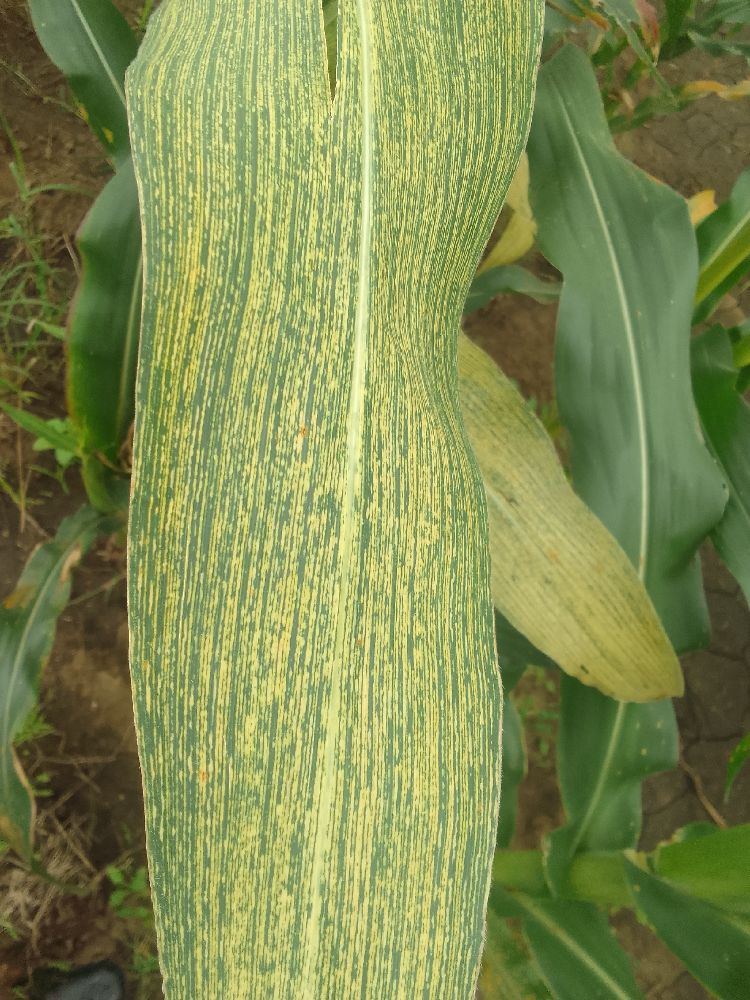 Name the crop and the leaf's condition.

maize, maize streak virus
